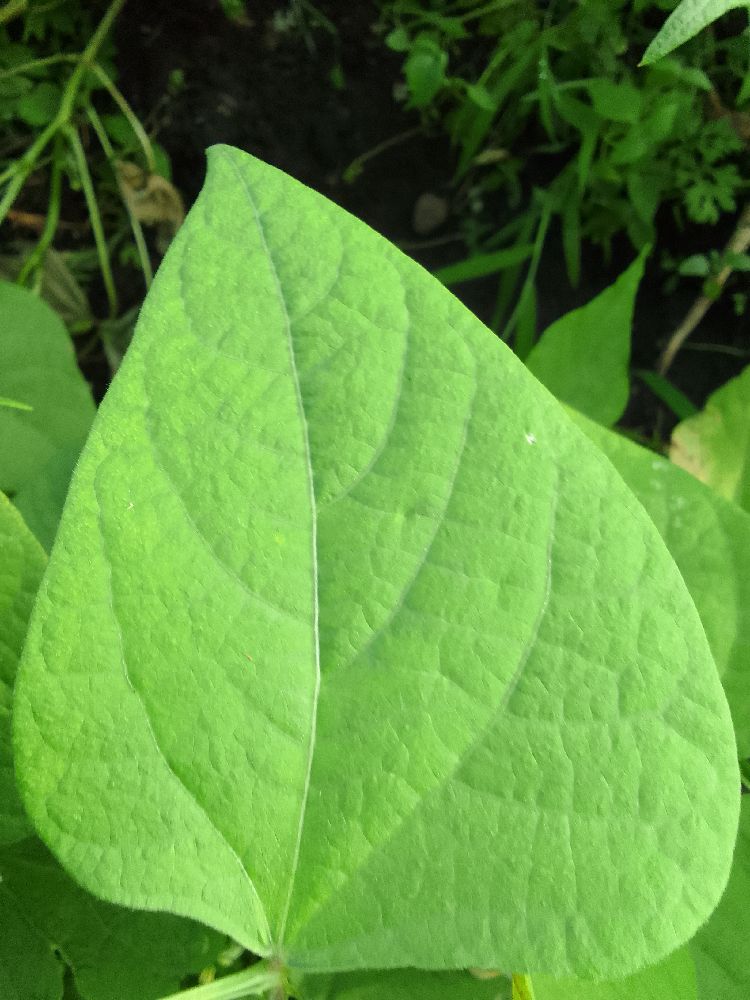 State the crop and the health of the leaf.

common bean, healthy
